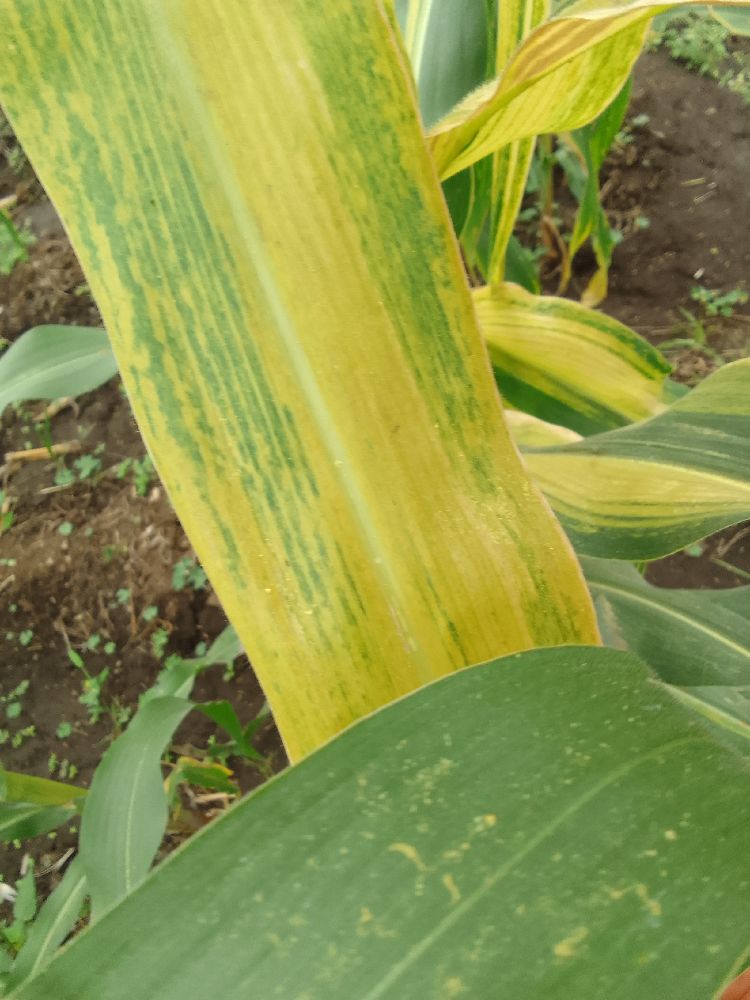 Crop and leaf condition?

maize, maize lethal necrosis
